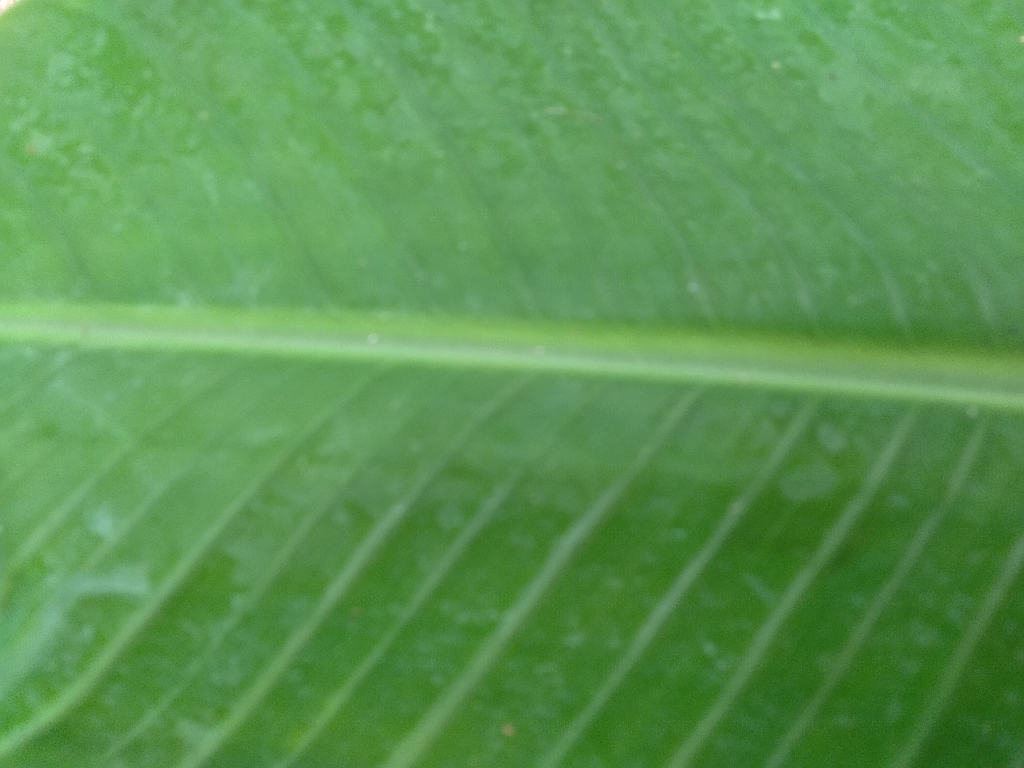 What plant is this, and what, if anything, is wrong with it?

banana, healthy
